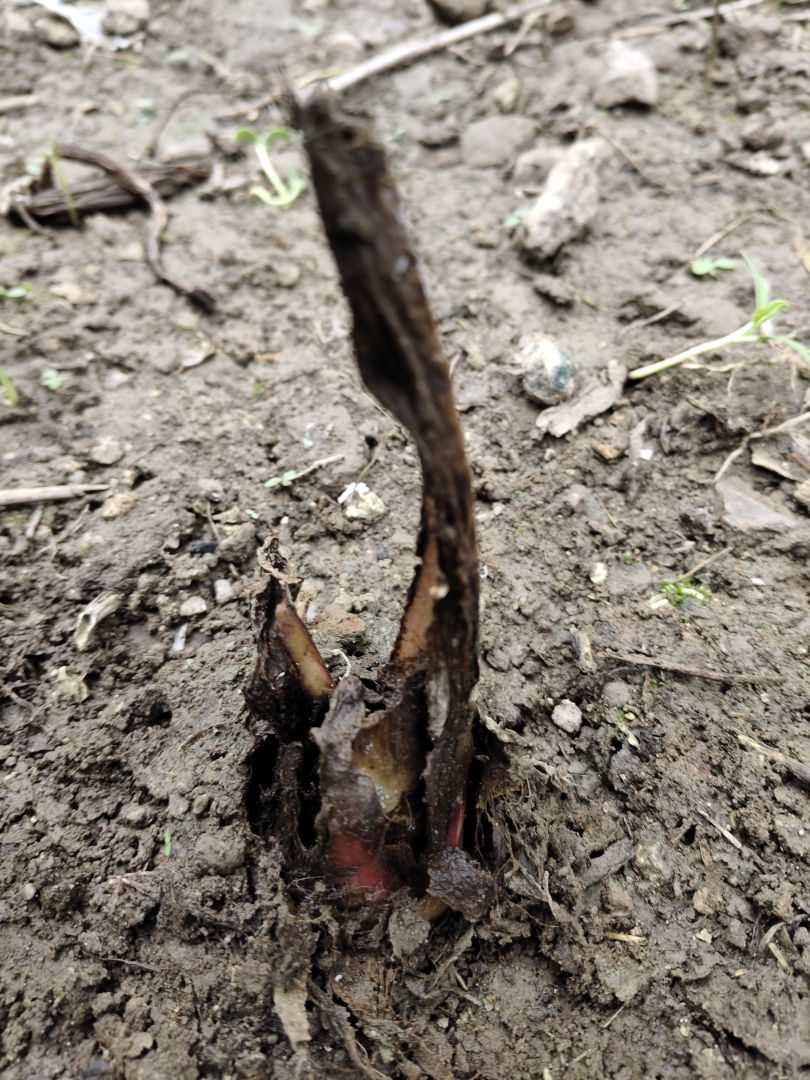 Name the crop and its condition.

taro, root rot
